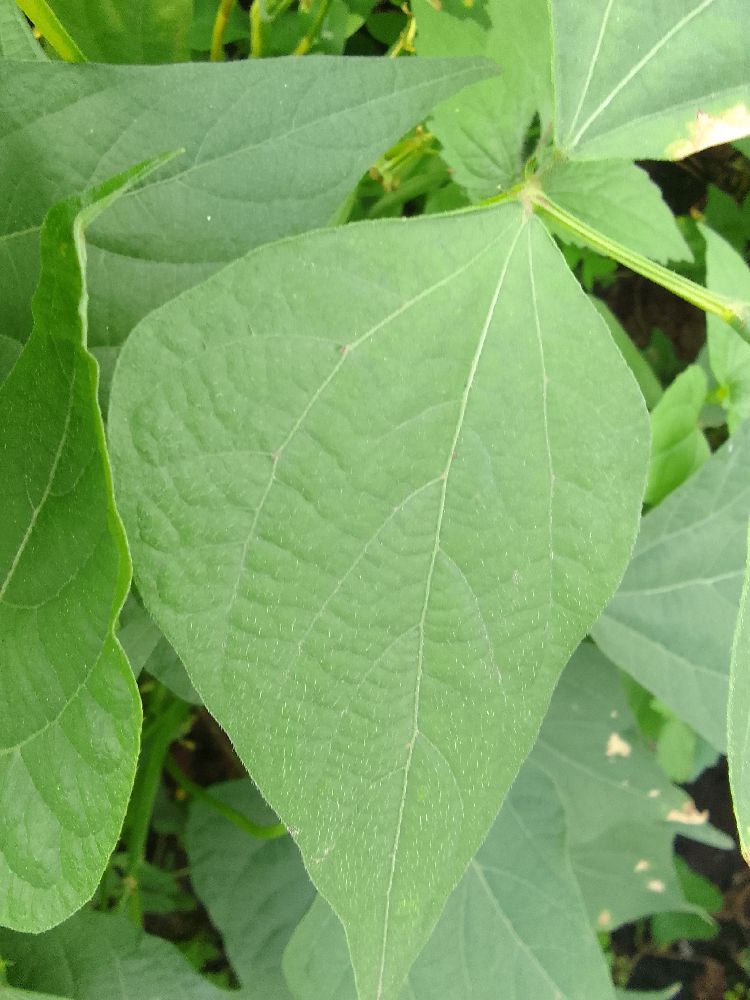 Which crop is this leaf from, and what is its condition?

common bean, healthy
